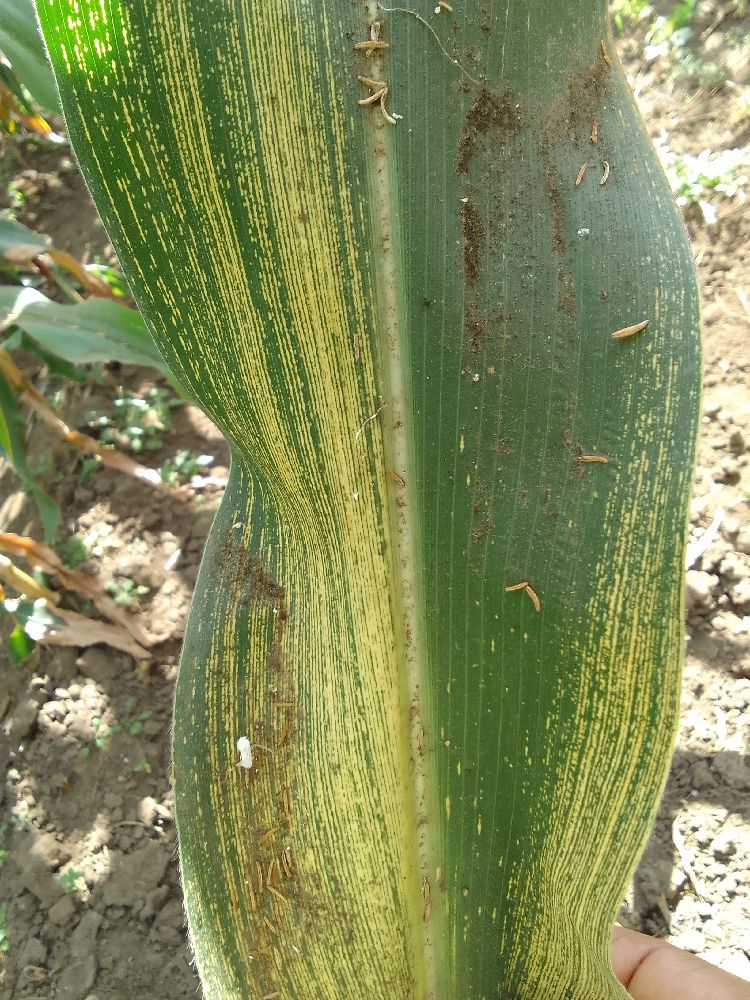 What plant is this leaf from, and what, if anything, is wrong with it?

maize, maize streak virus
